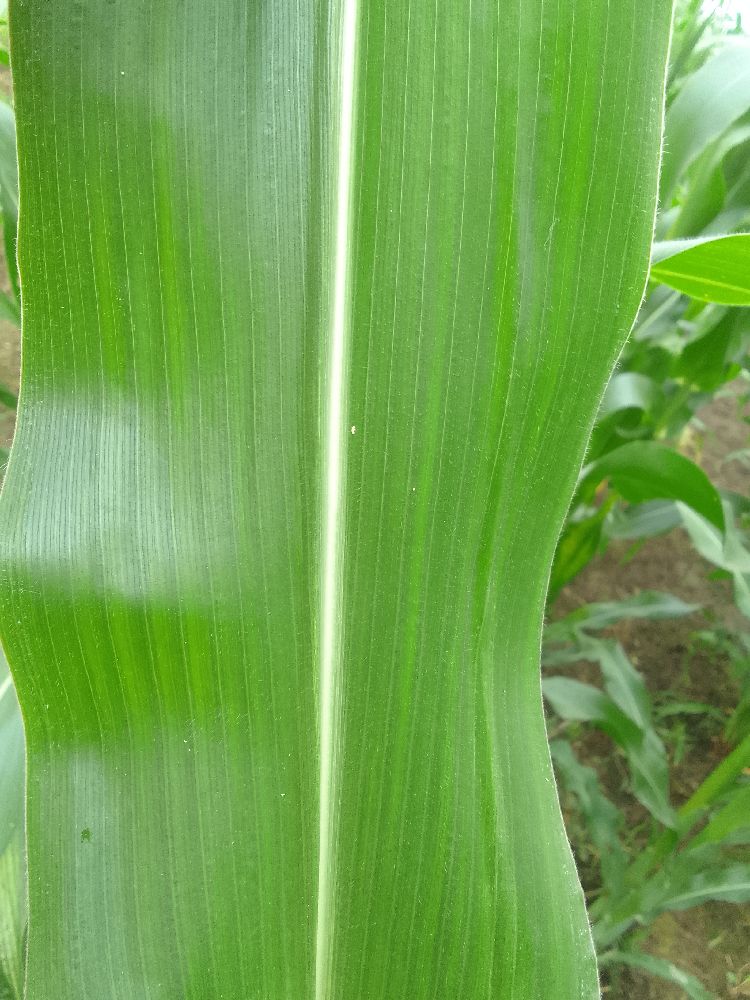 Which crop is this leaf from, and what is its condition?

maize, healthy
